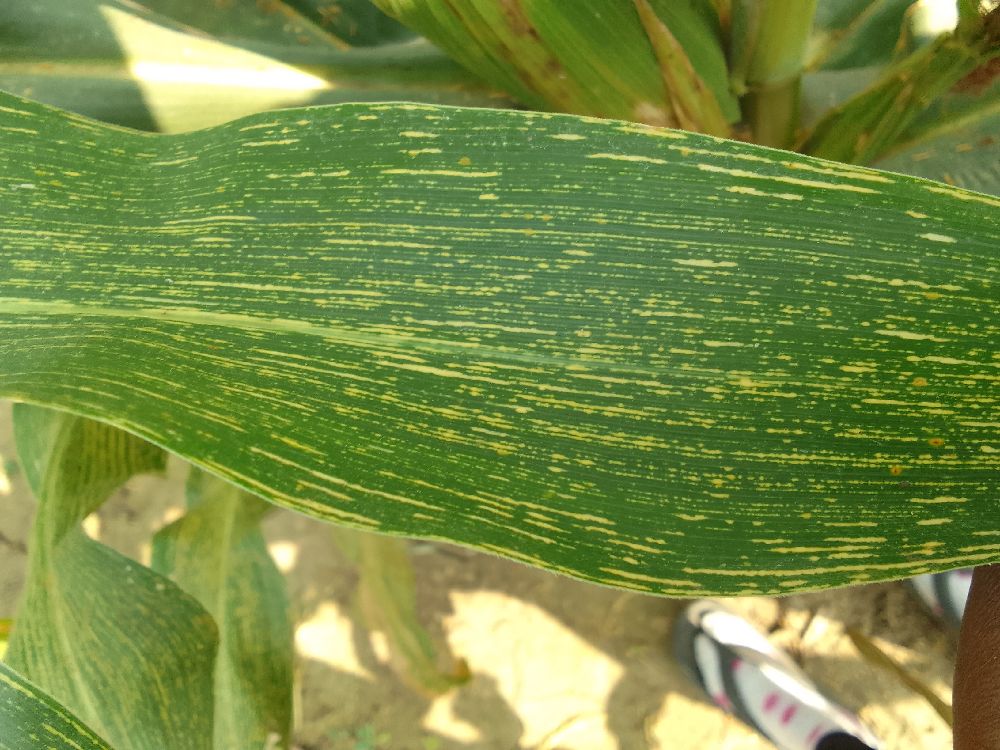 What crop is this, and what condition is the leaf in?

maize, maize streak virus
